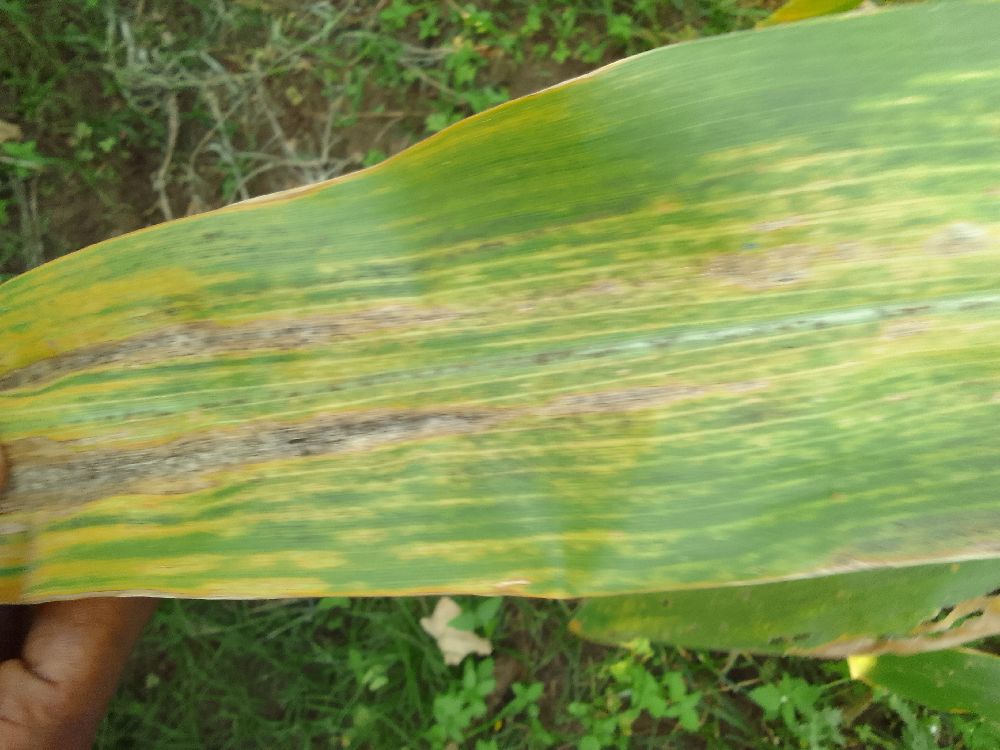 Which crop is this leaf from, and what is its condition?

maize, maize lethal necrosis
